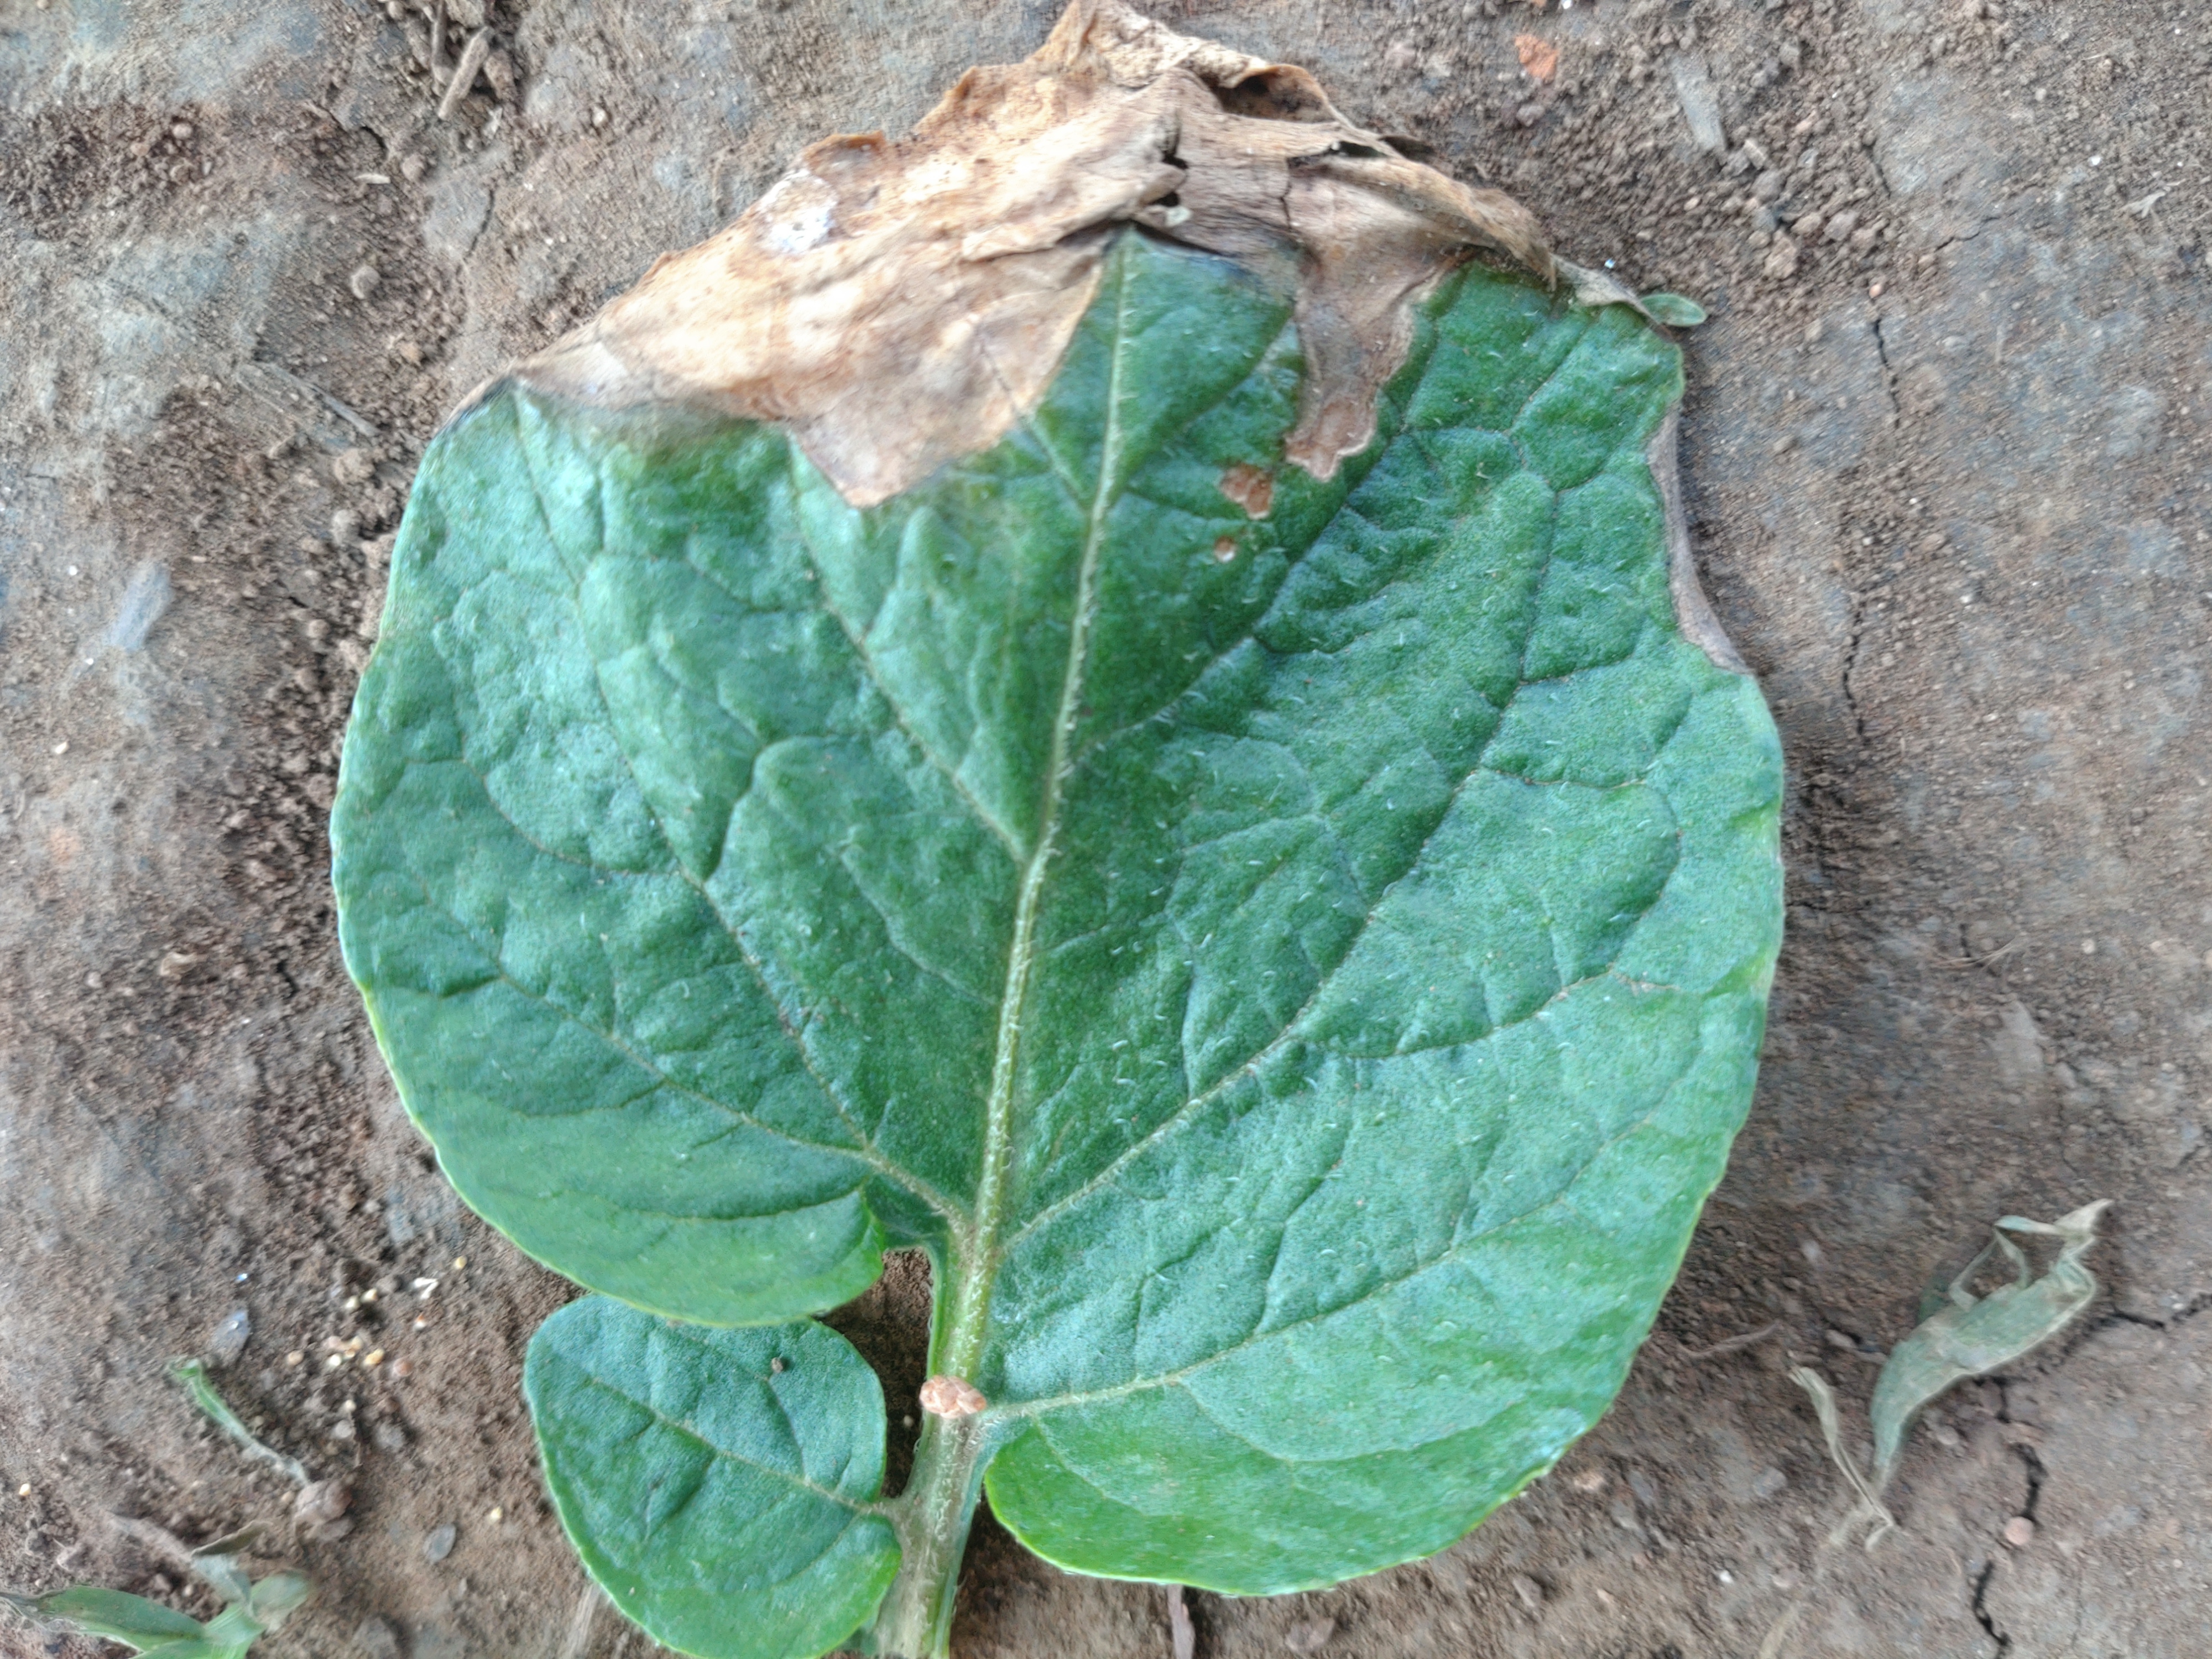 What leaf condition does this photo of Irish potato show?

early blight
